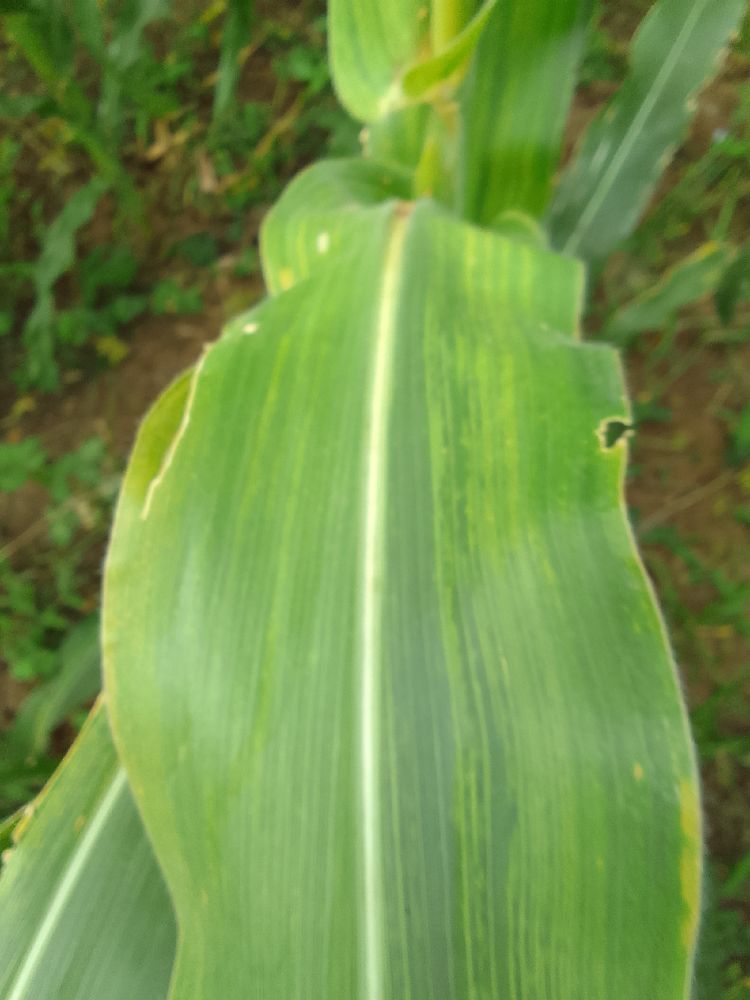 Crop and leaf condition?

maize, maize lethal necrosis
